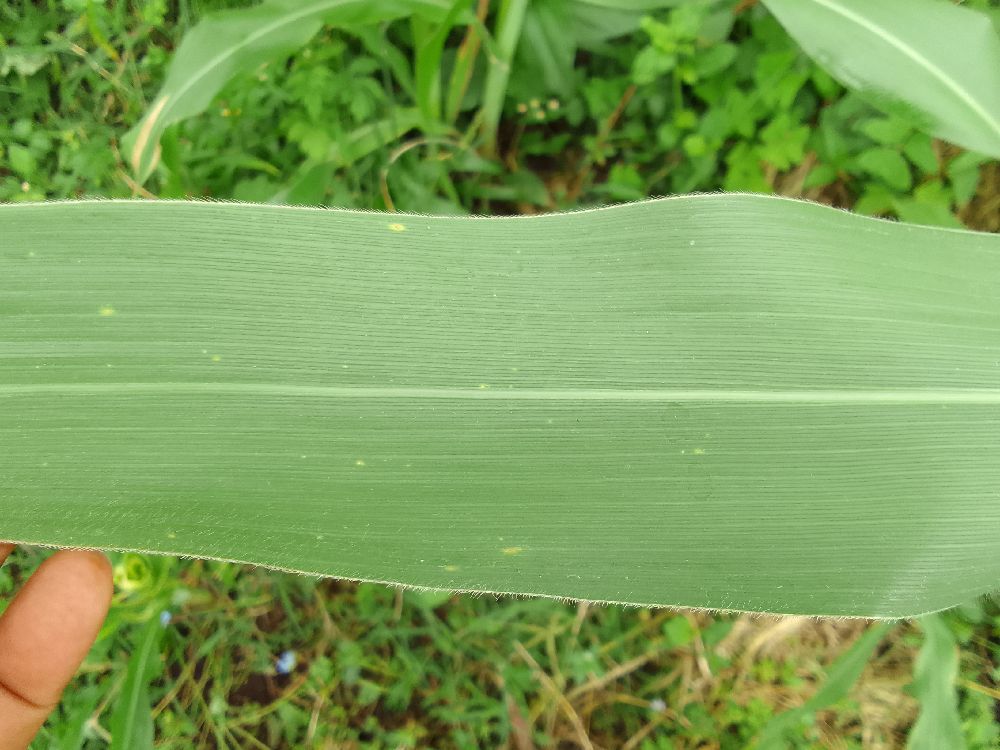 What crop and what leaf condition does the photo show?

maize, healthy
